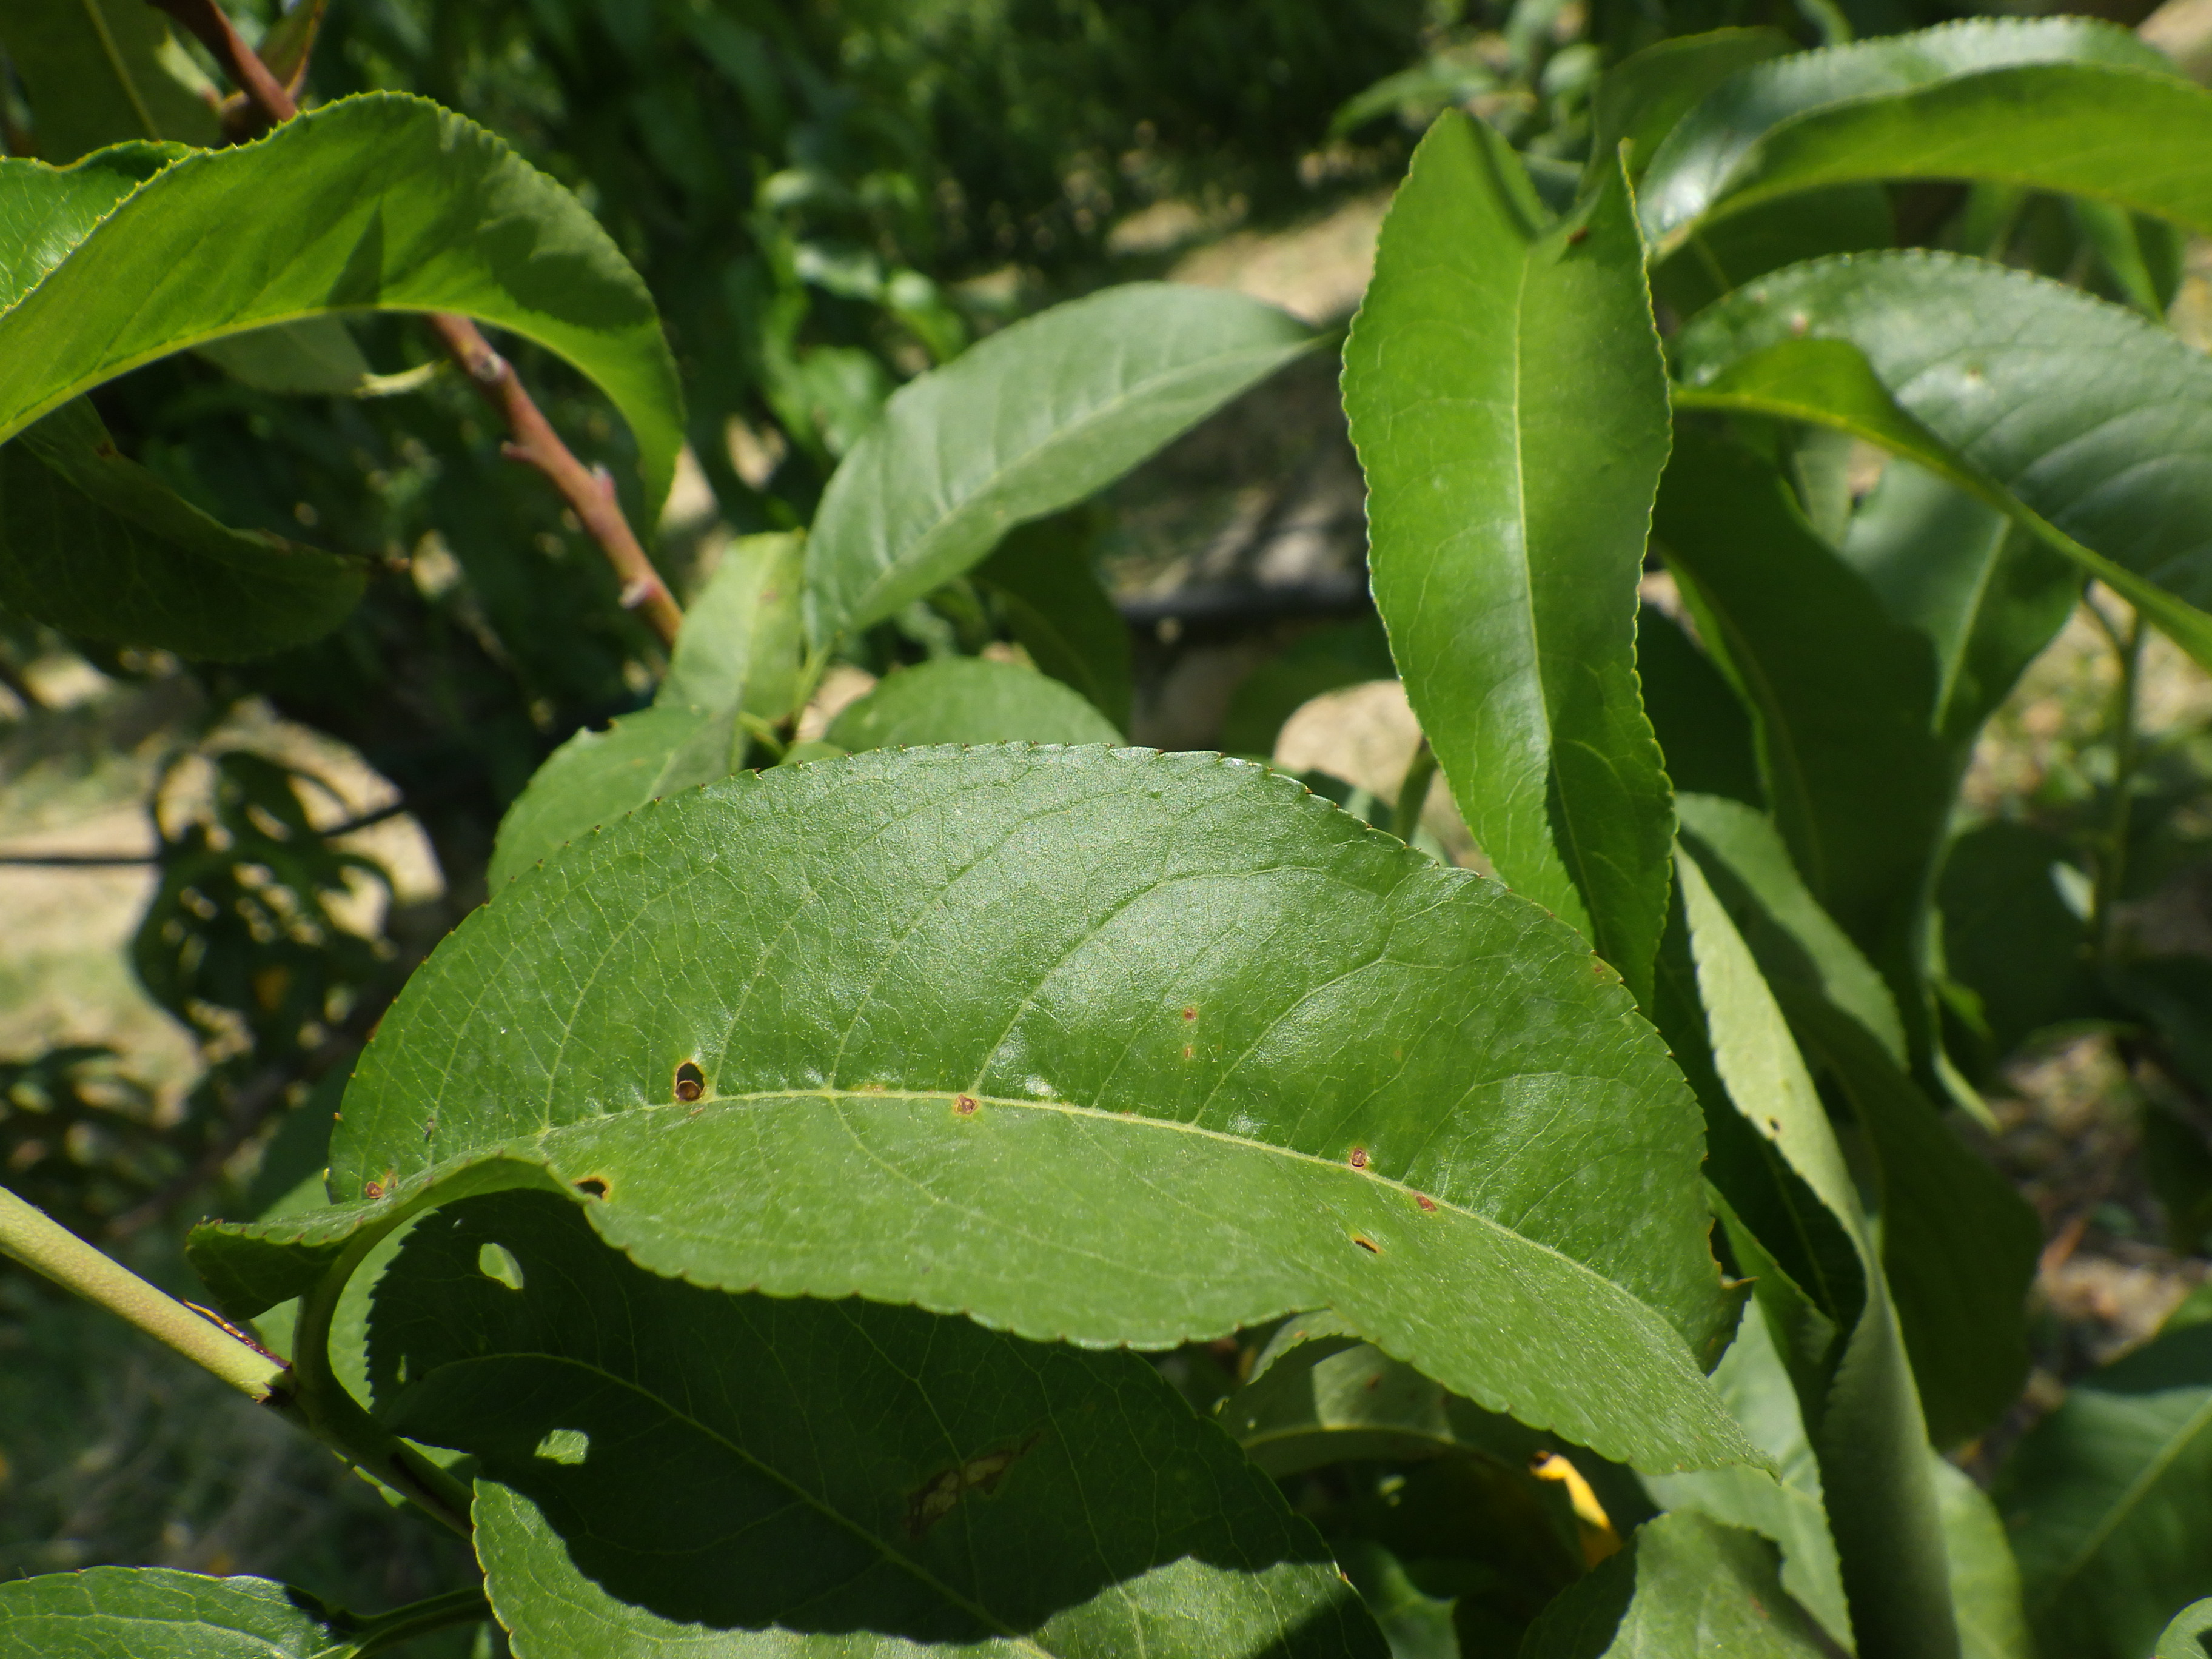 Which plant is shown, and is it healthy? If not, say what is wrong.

peach, shot hole disease
